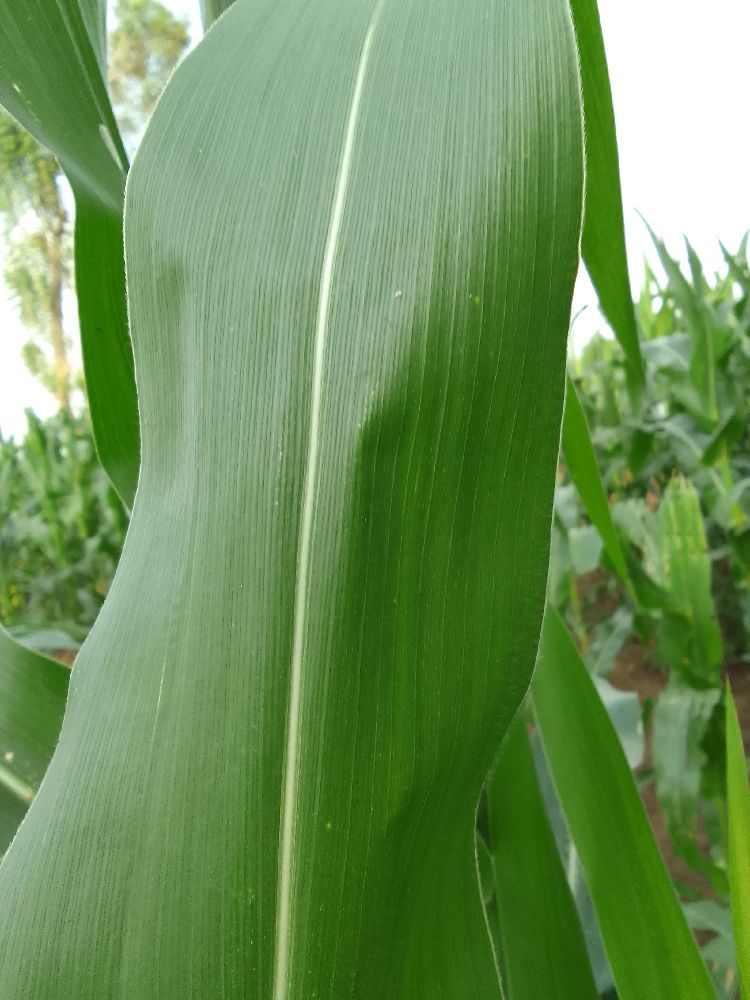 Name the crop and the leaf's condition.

maize, healthy
